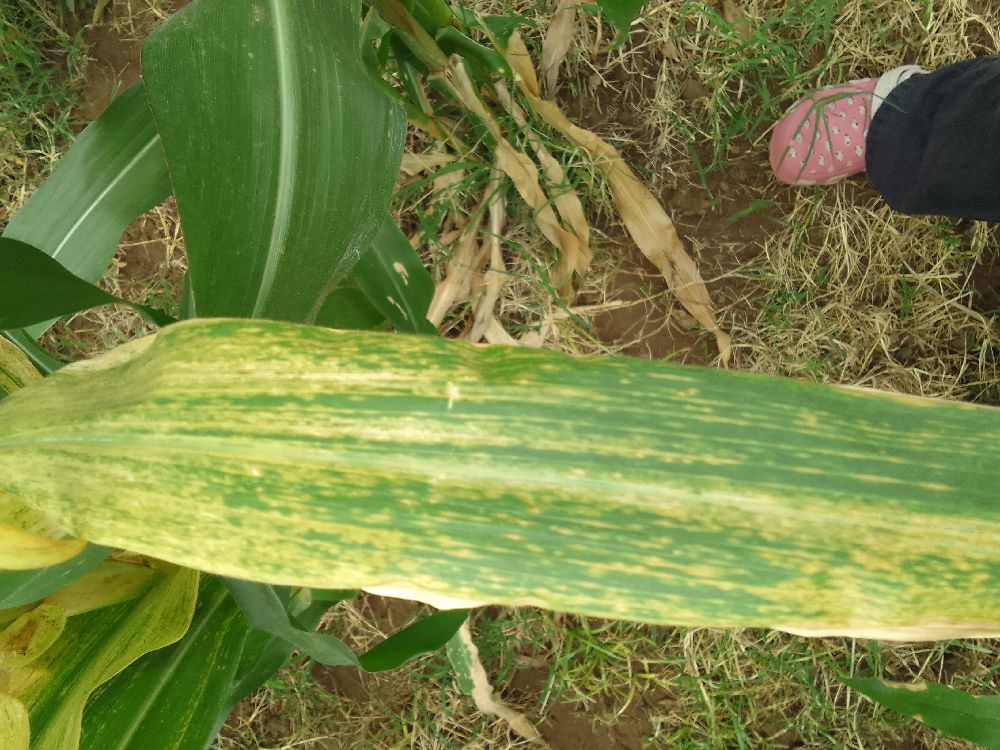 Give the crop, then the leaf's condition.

maize, maize lethal necrosis
